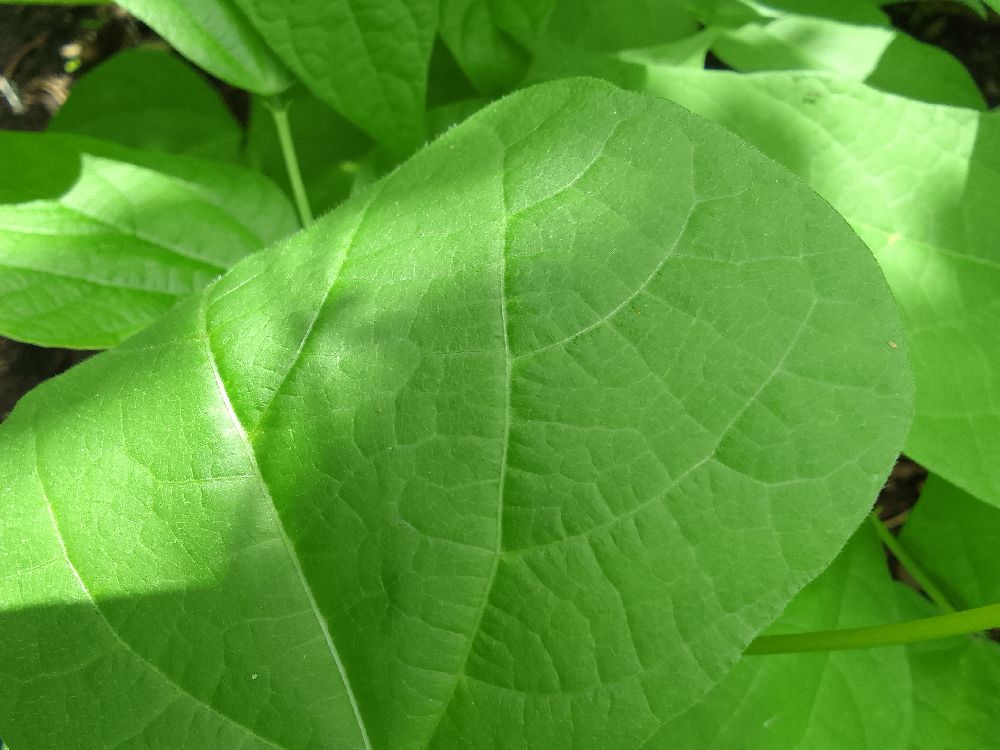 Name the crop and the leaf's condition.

common bean, healthy
